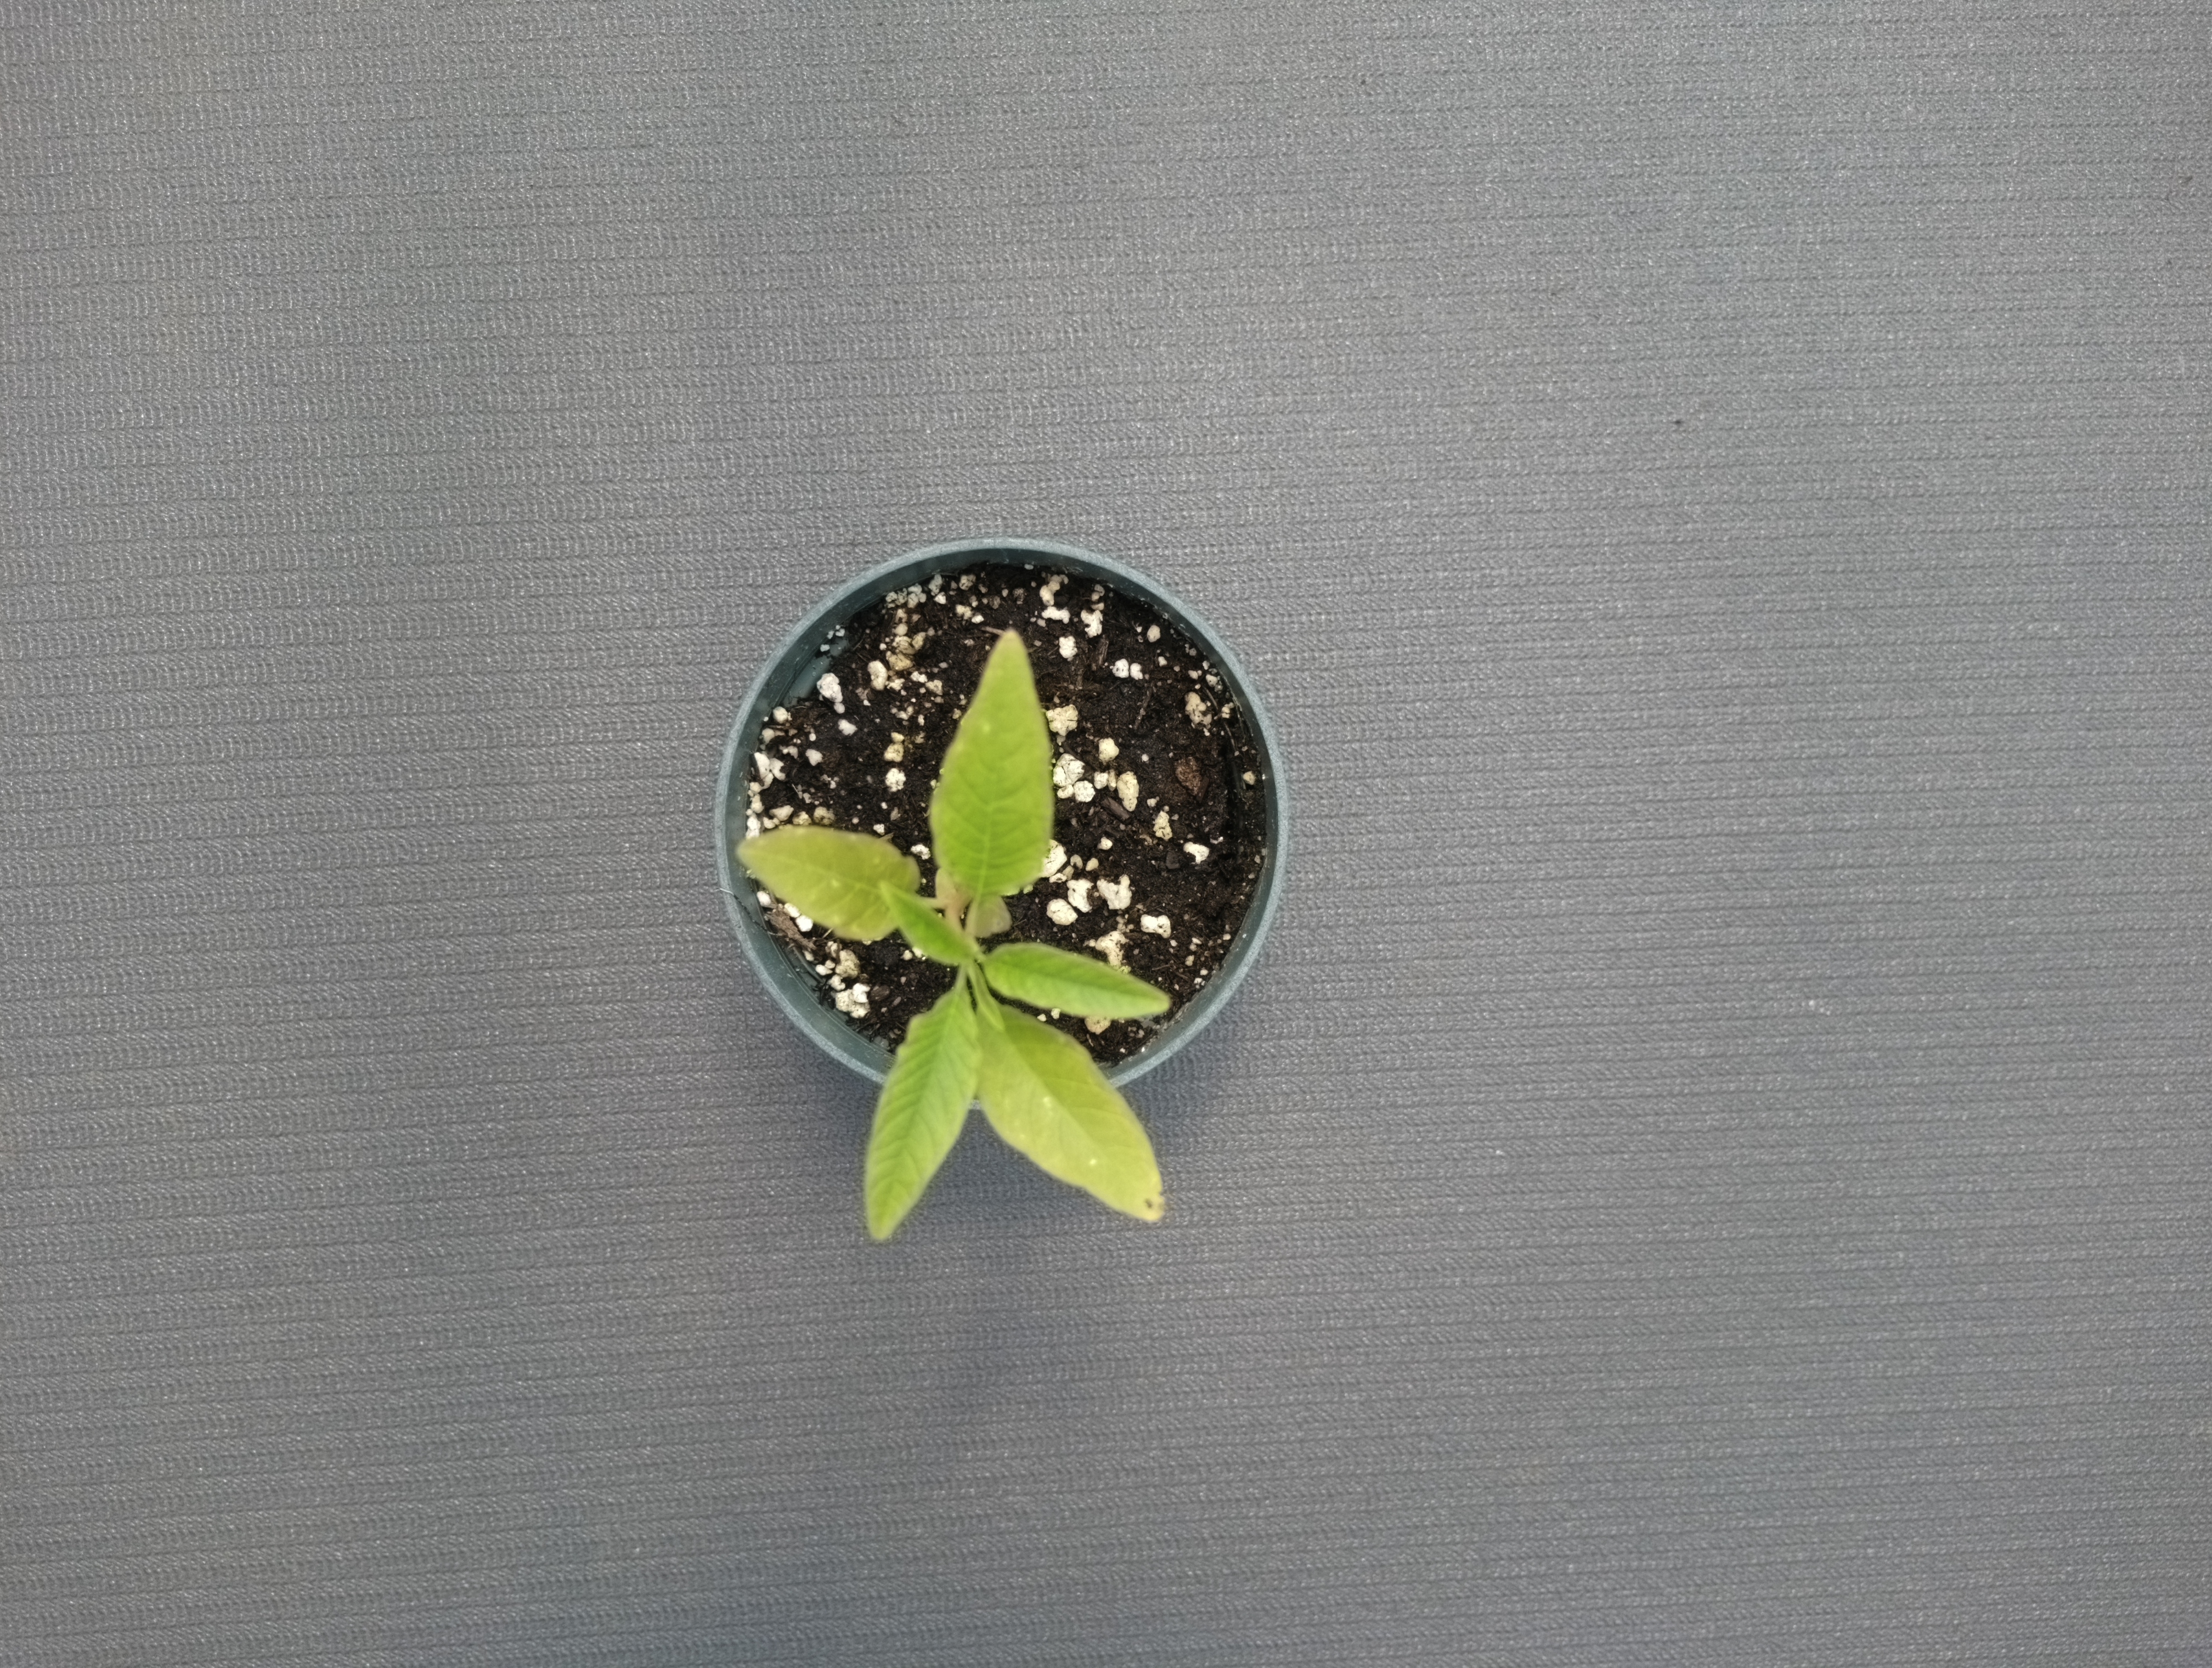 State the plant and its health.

waterhemp, healthy untreated
